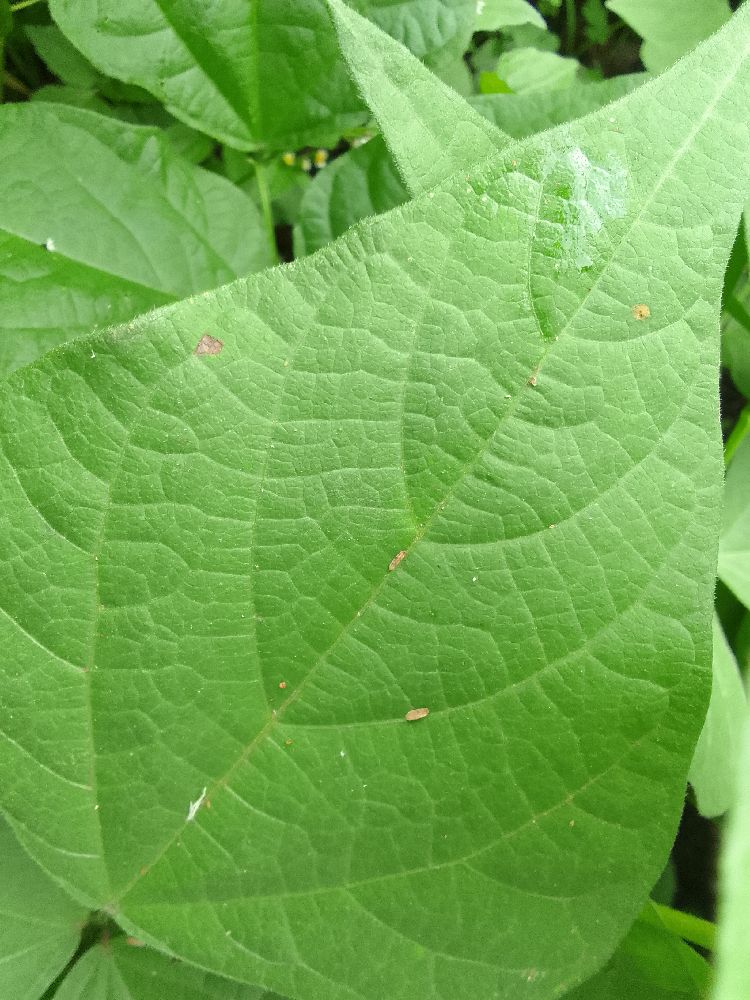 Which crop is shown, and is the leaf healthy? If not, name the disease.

common bean, healthy
